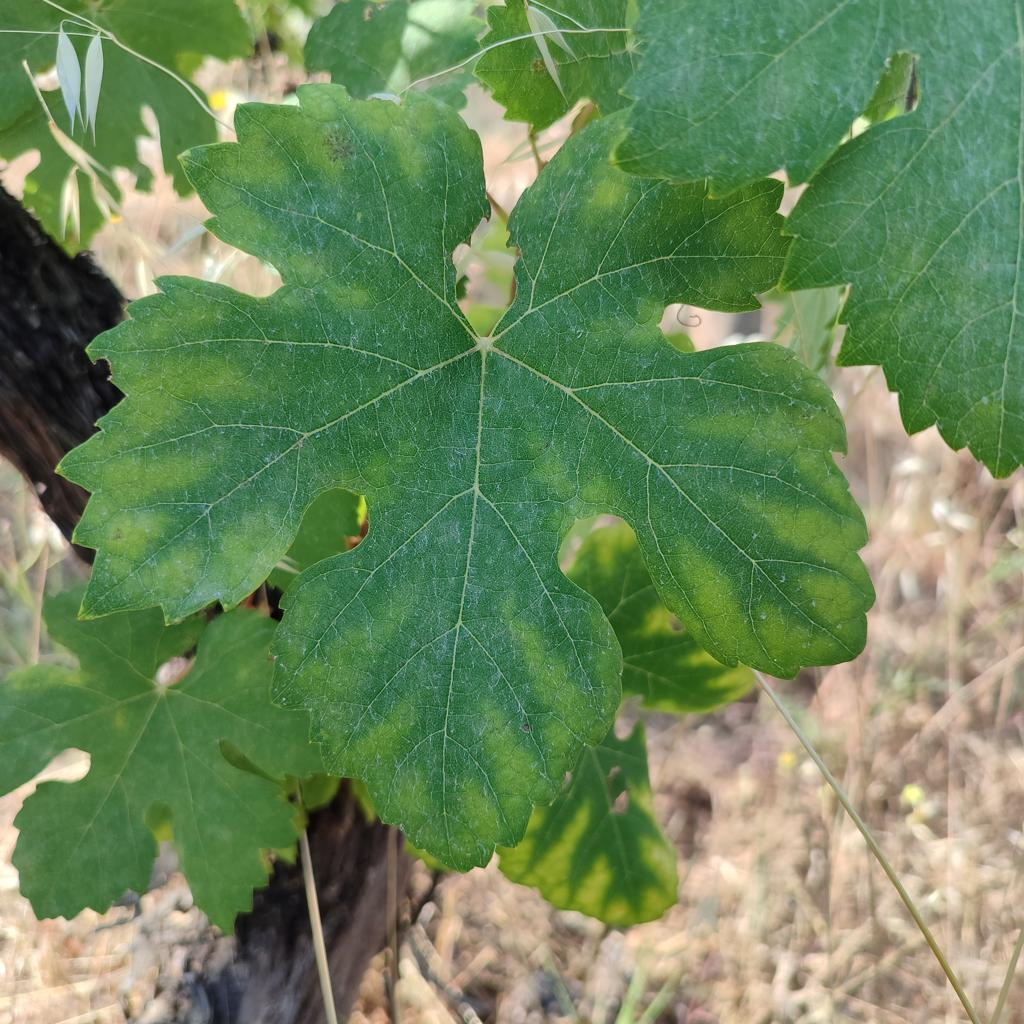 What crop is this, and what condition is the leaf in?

grapevine, esca complex
